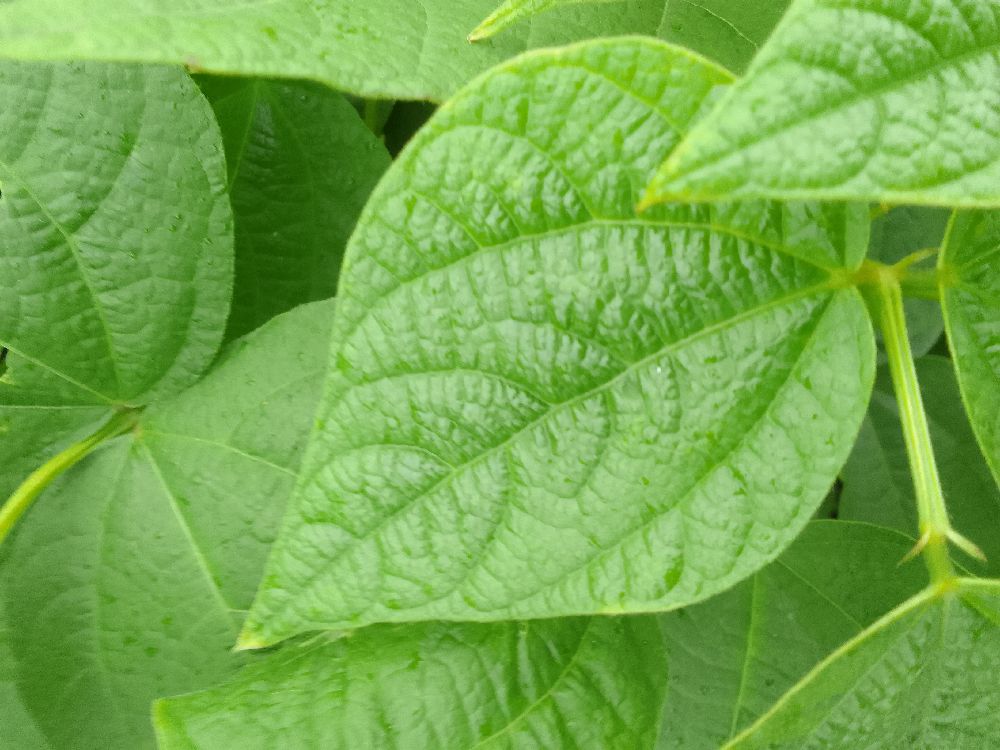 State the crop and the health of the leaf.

common bean, healthy
